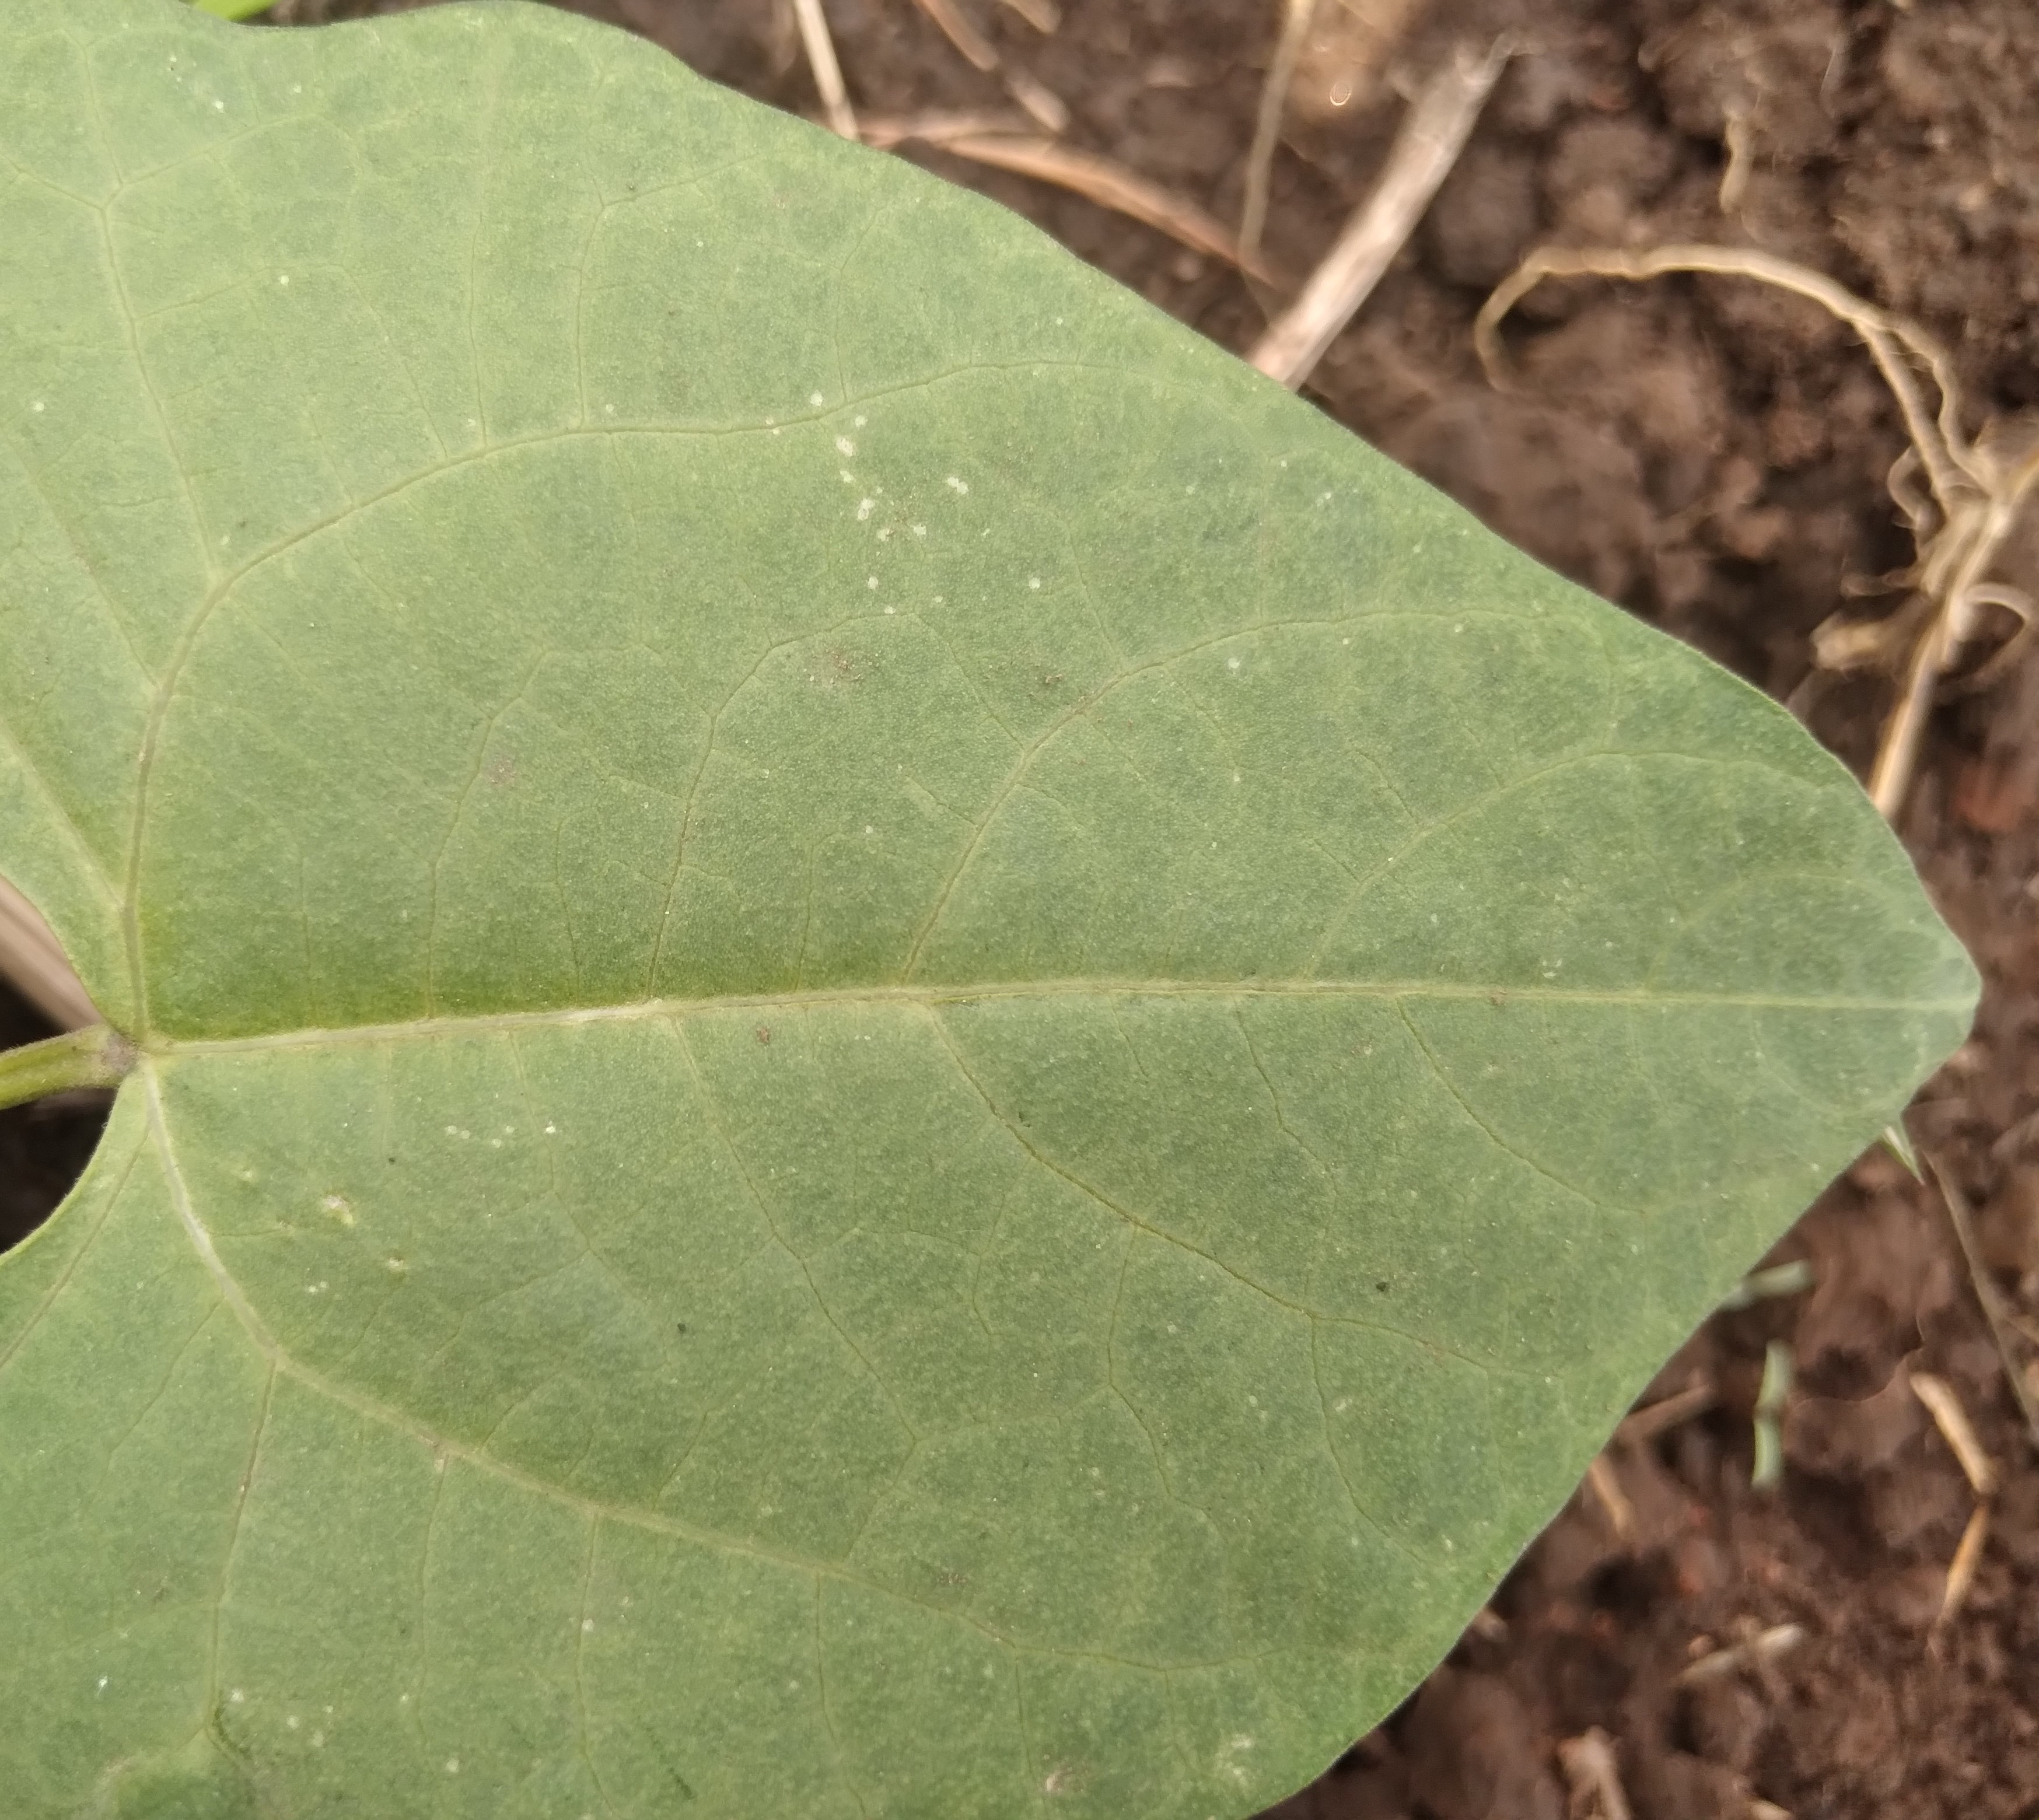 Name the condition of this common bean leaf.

healthy
